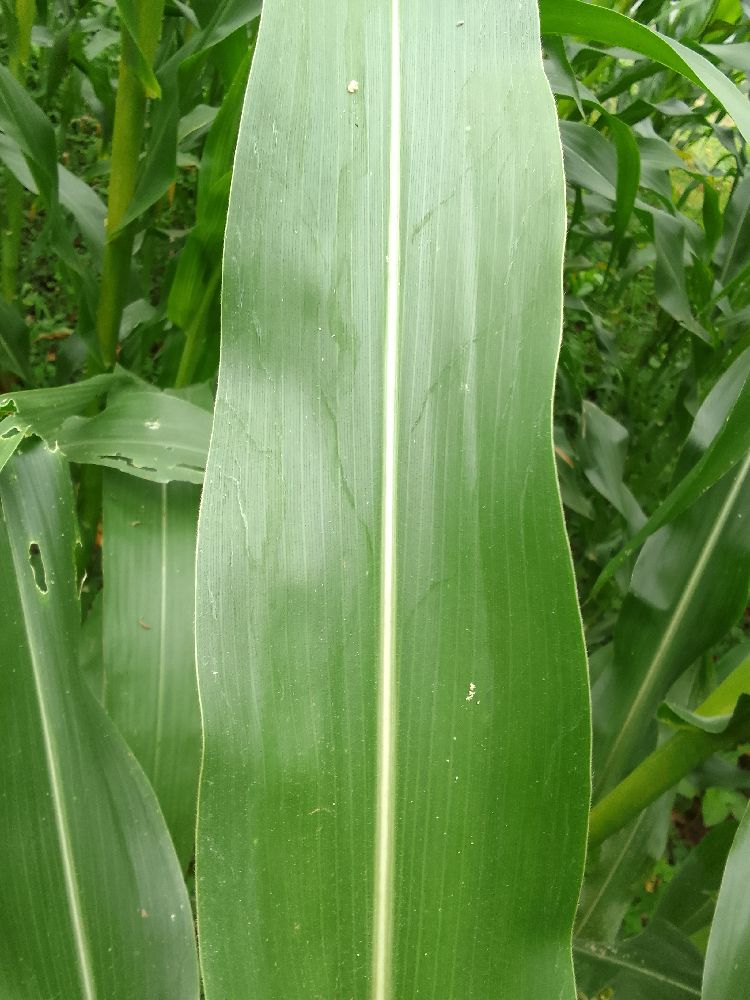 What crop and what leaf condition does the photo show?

maize, healthy
